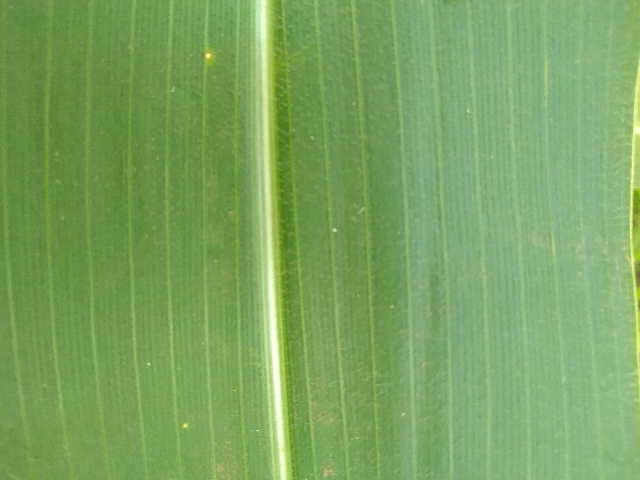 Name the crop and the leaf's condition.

maize, healthy
